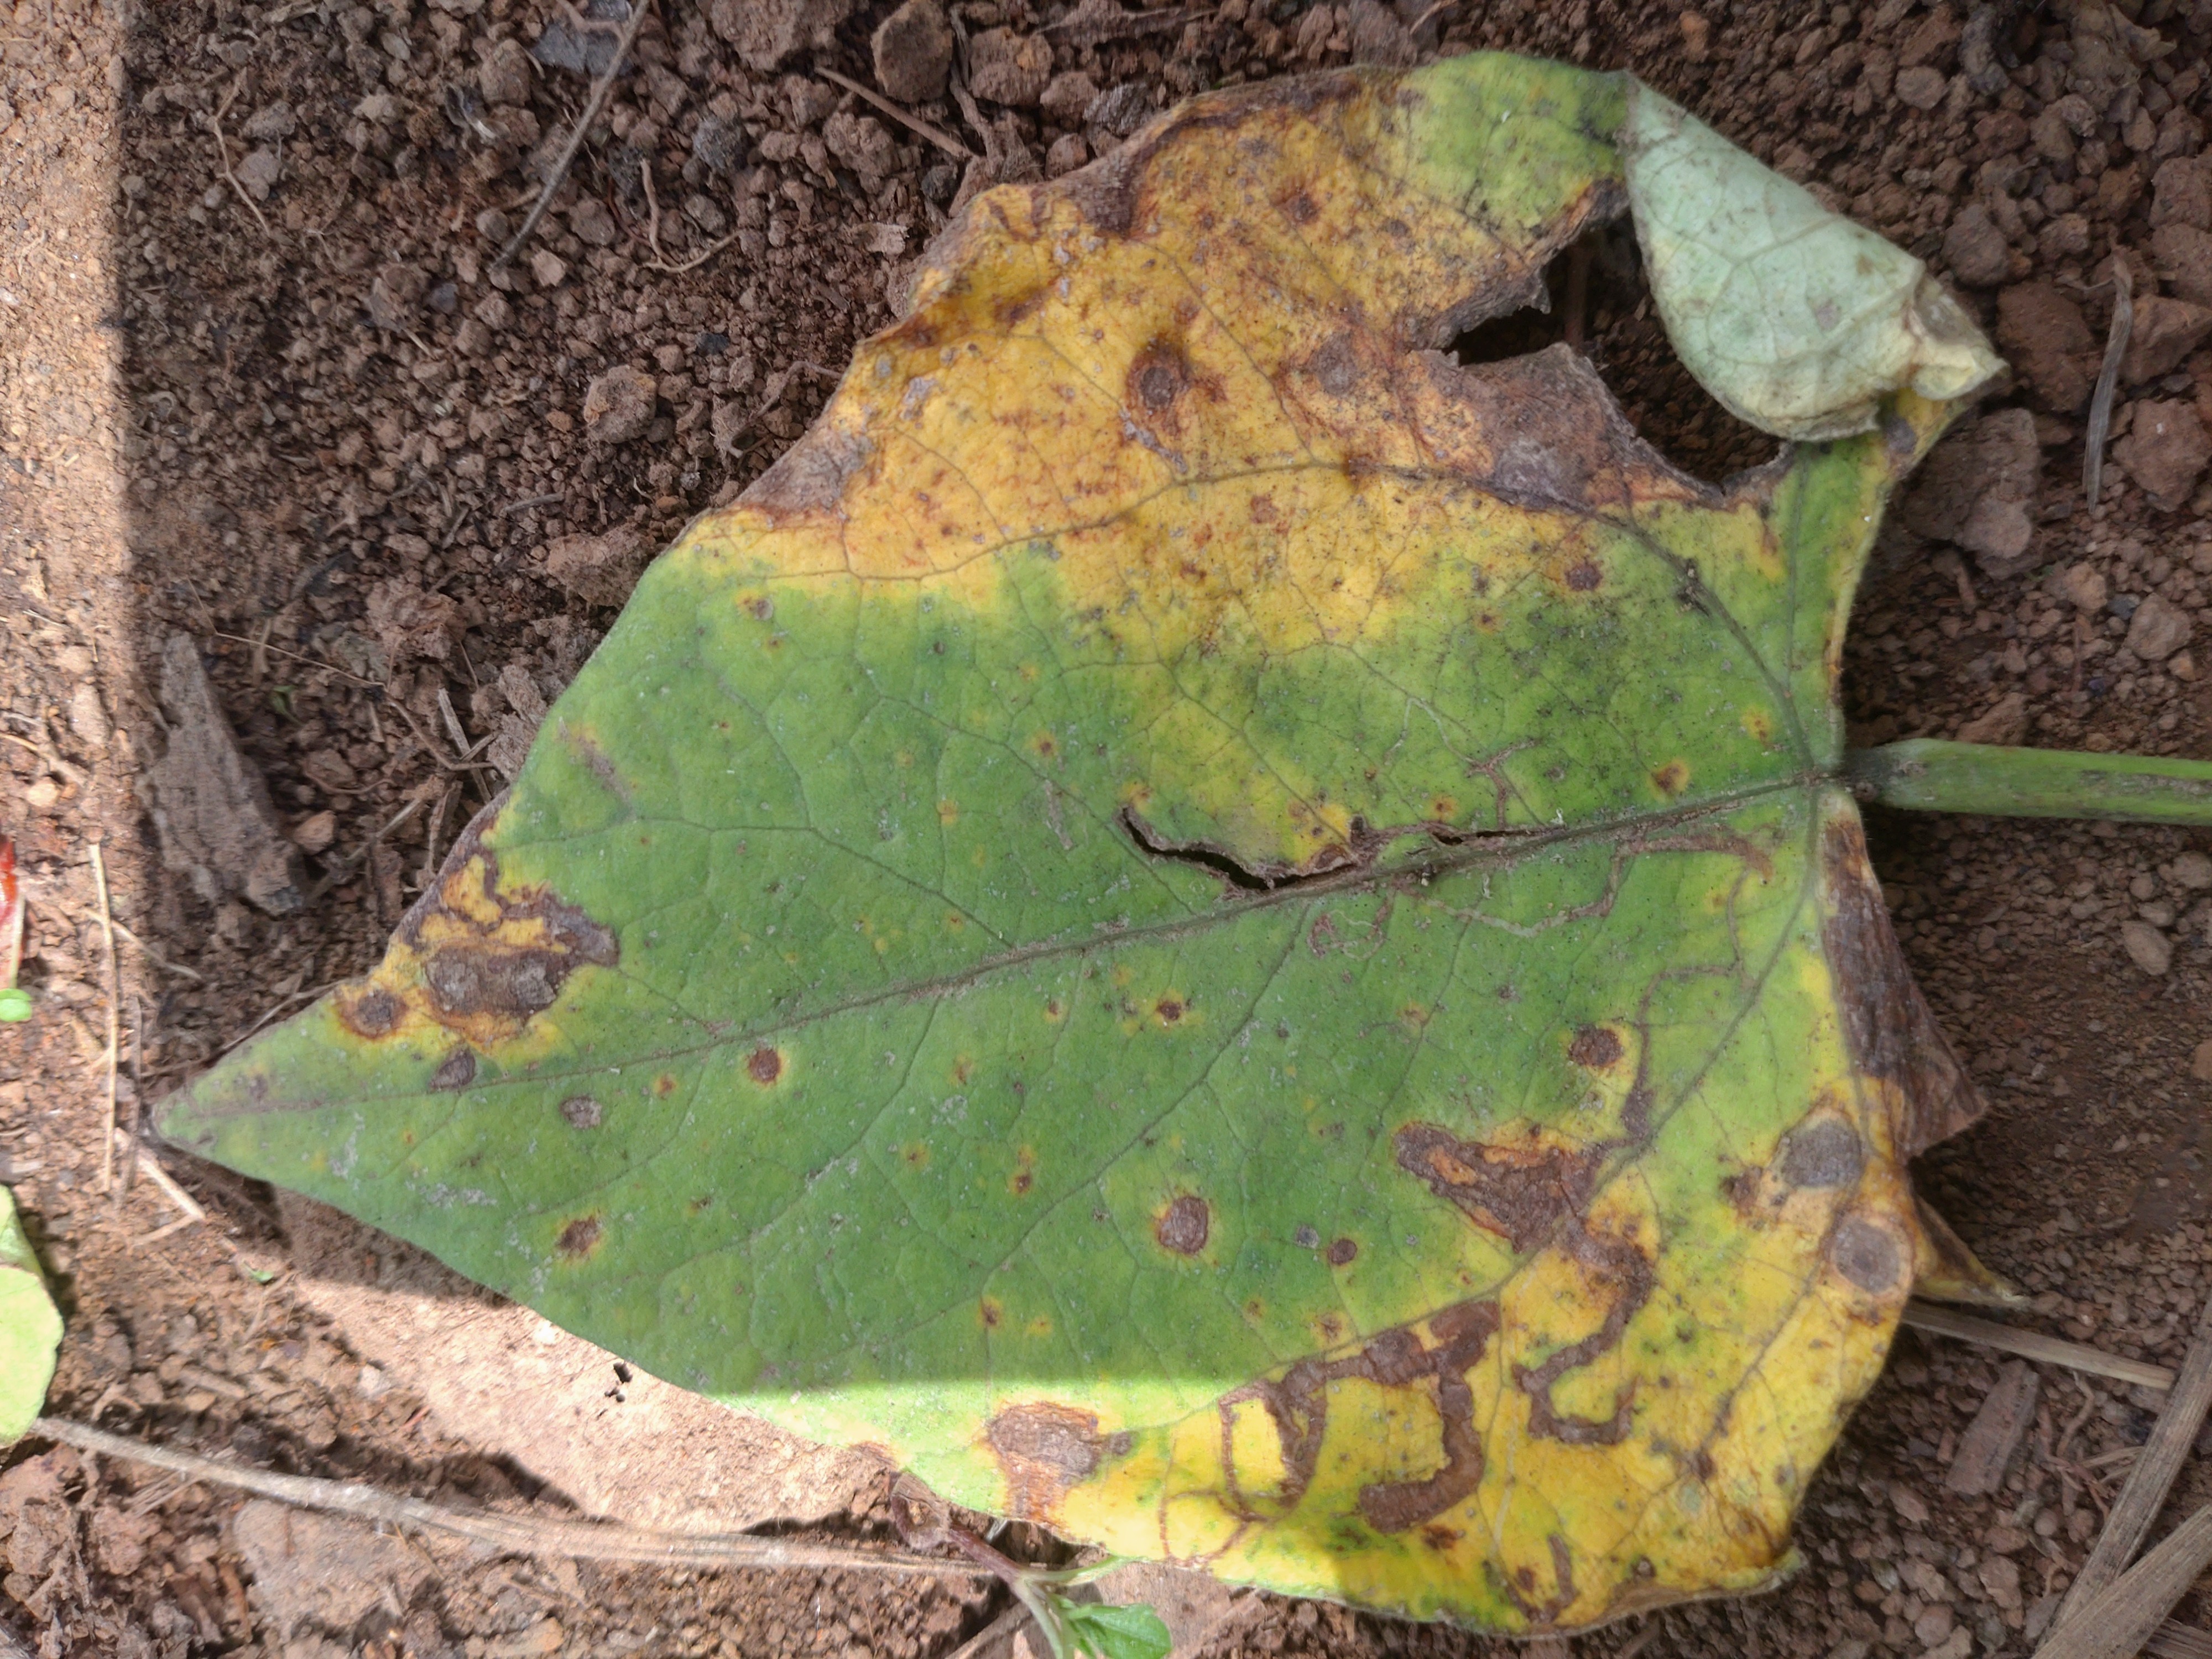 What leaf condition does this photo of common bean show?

rust
